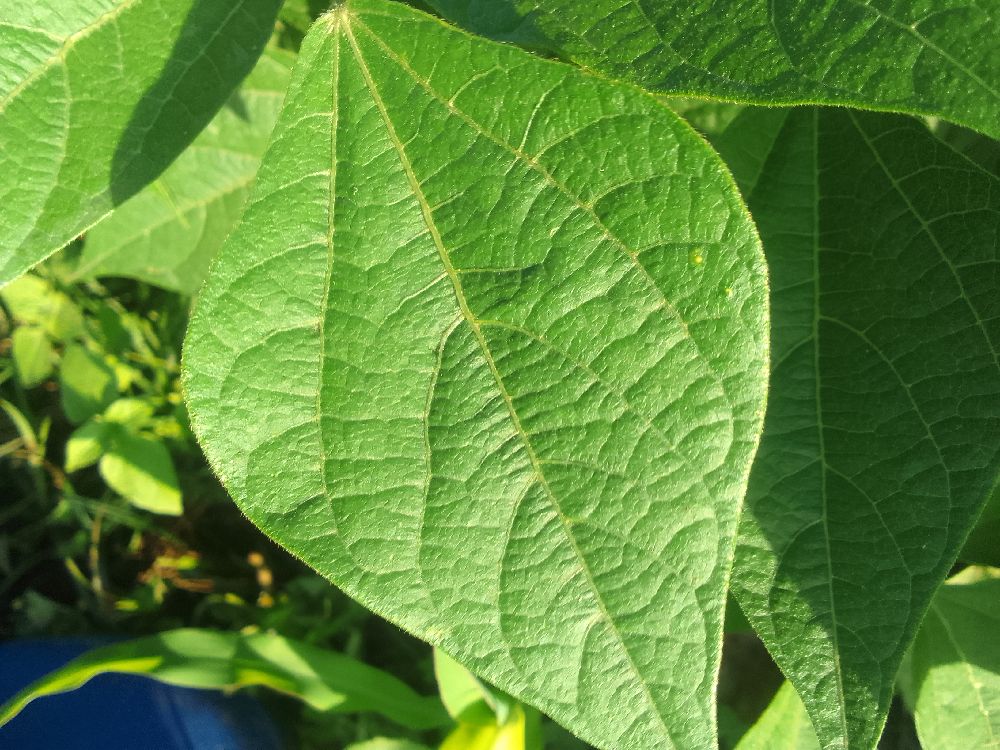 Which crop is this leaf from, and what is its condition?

common bean, healthy
